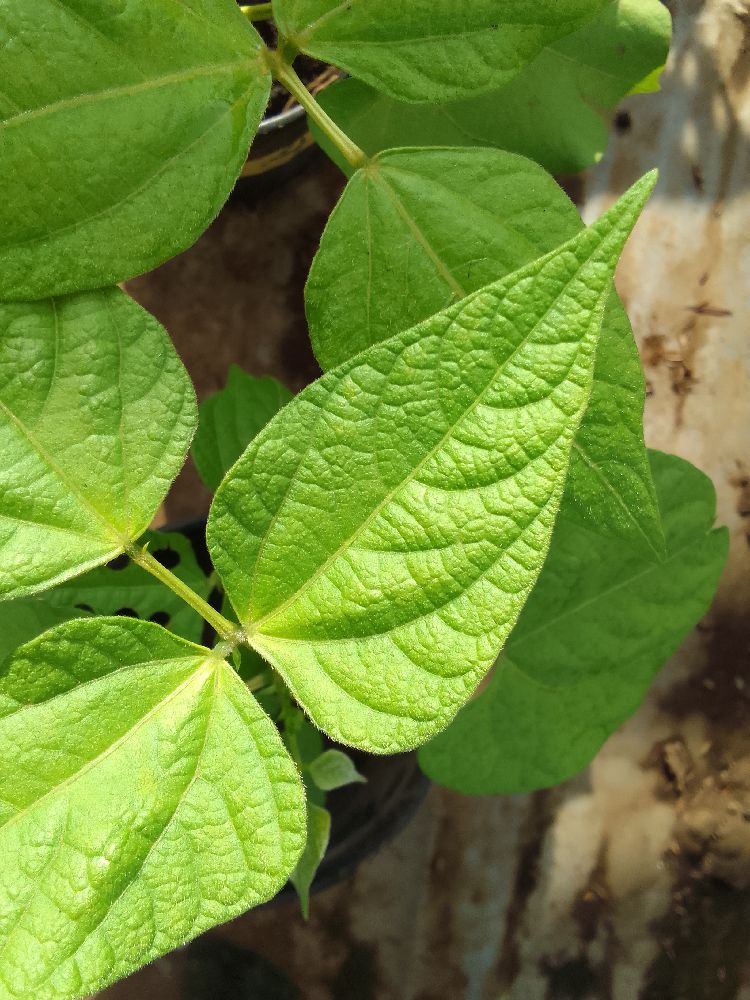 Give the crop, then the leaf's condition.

common bean, healthy
